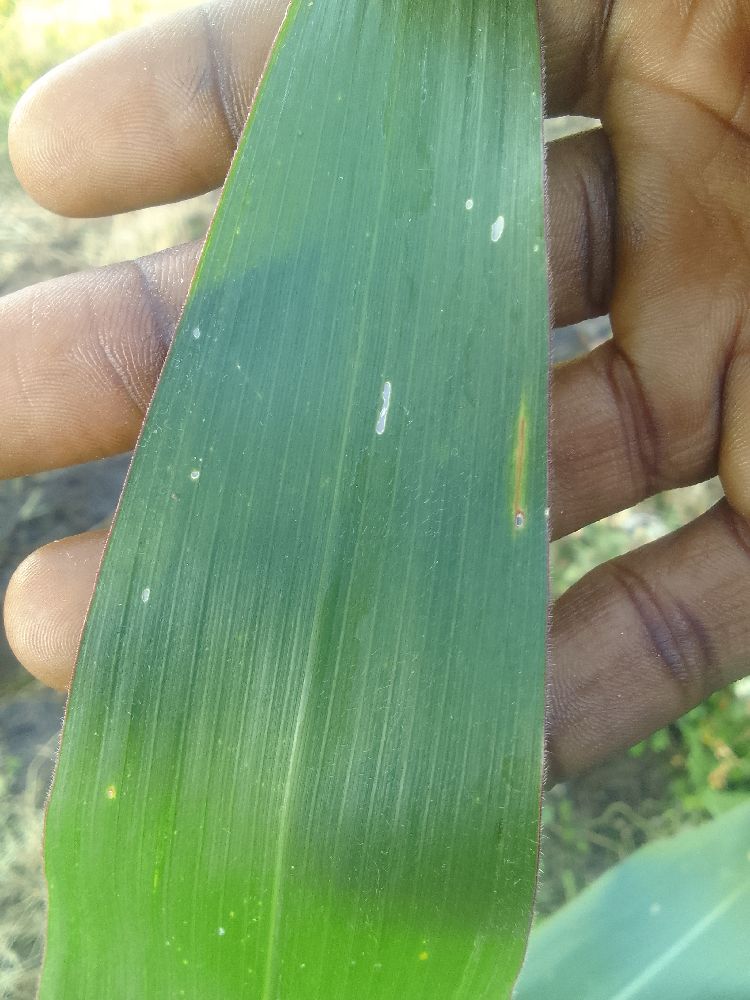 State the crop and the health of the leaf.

maize, healthy
